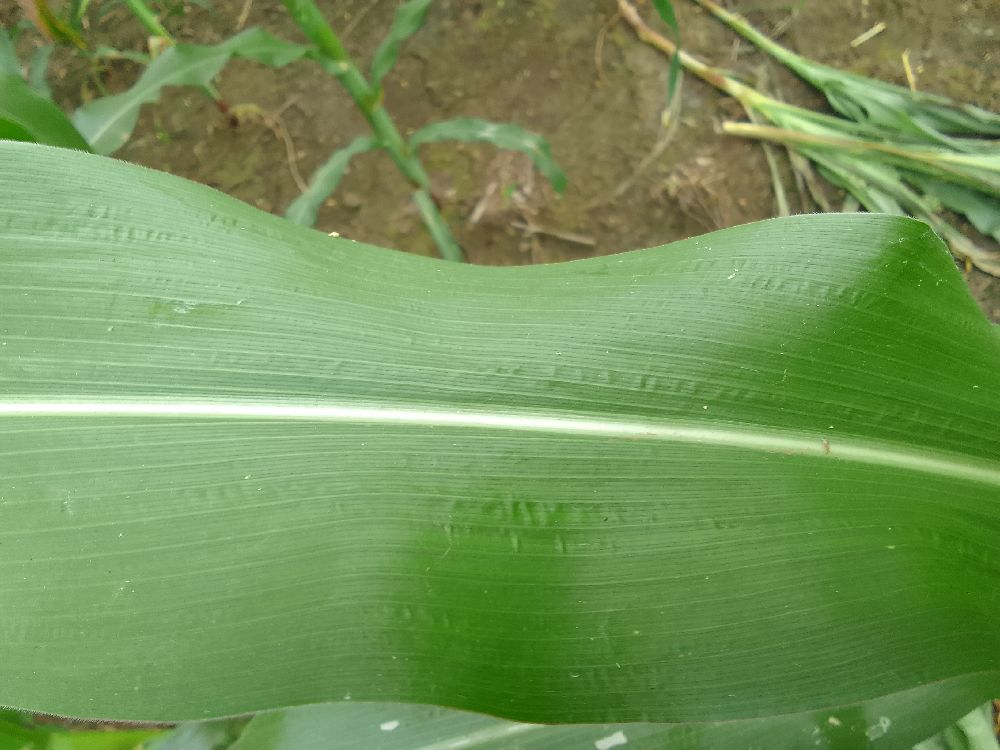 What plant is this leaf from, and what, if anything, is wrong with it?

maize, healthy
